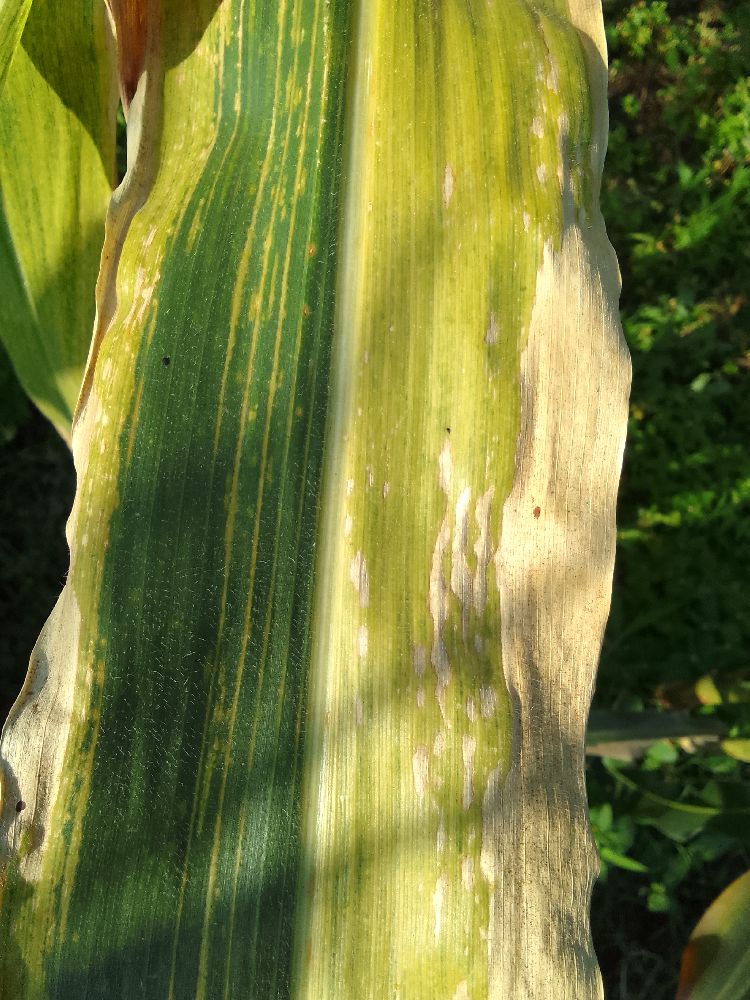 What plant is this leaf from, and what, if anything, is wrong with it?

maize, maize lethal necrosis
